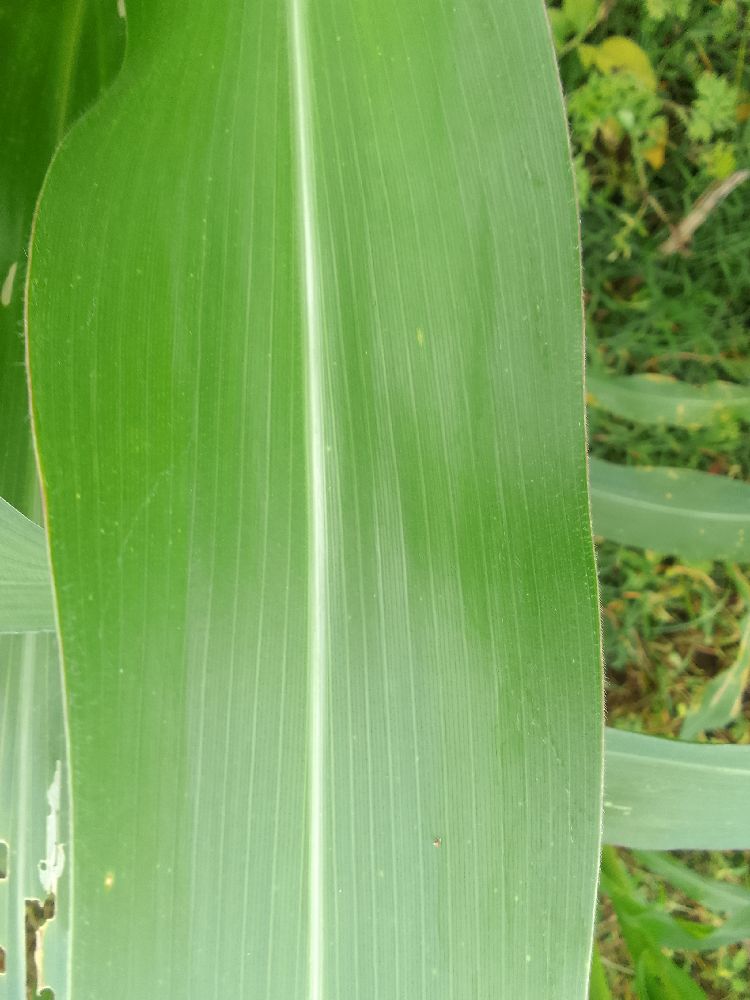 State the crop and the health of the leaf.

maize, healthy
